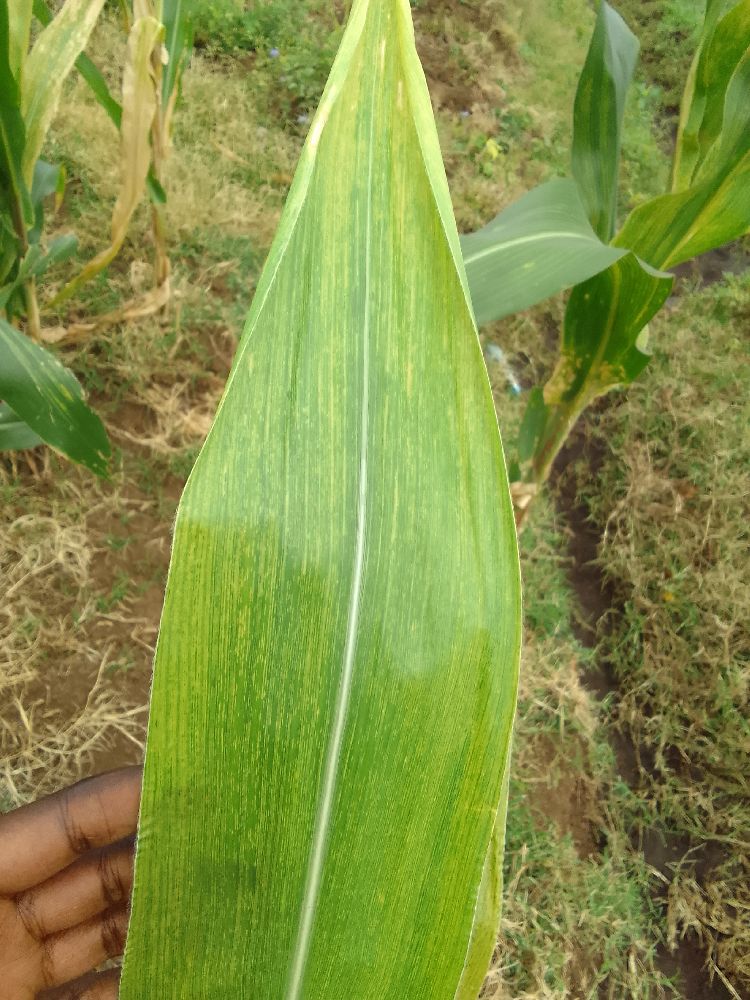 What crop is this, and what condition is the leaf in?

maize, maize lethal necrosis
